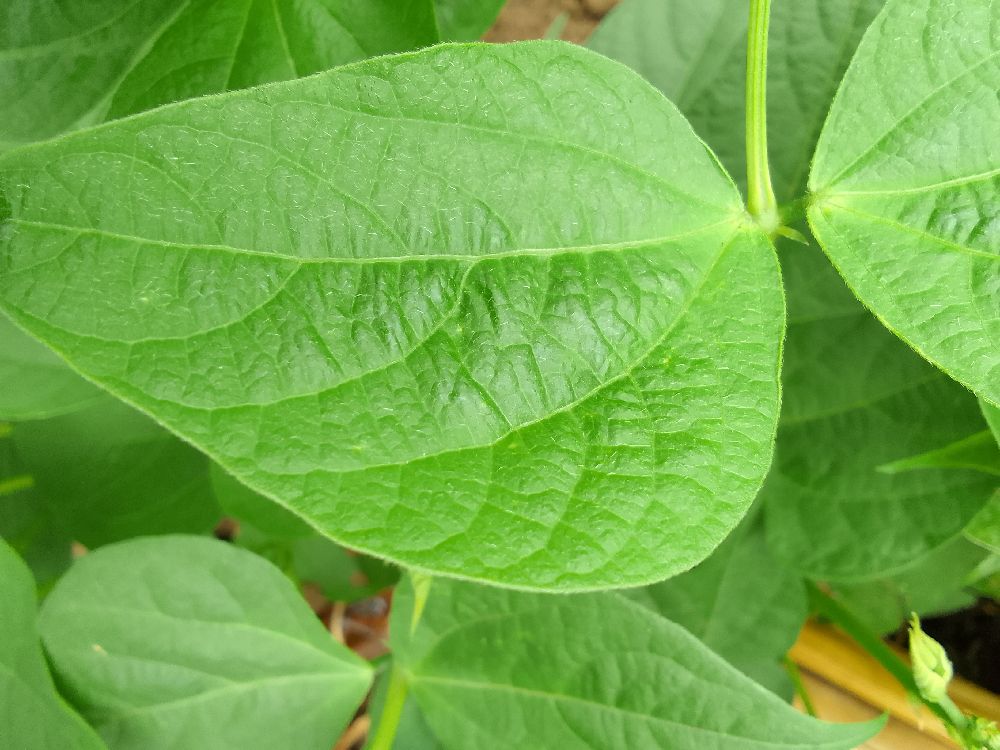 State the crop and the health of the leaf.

common bean, healthy
